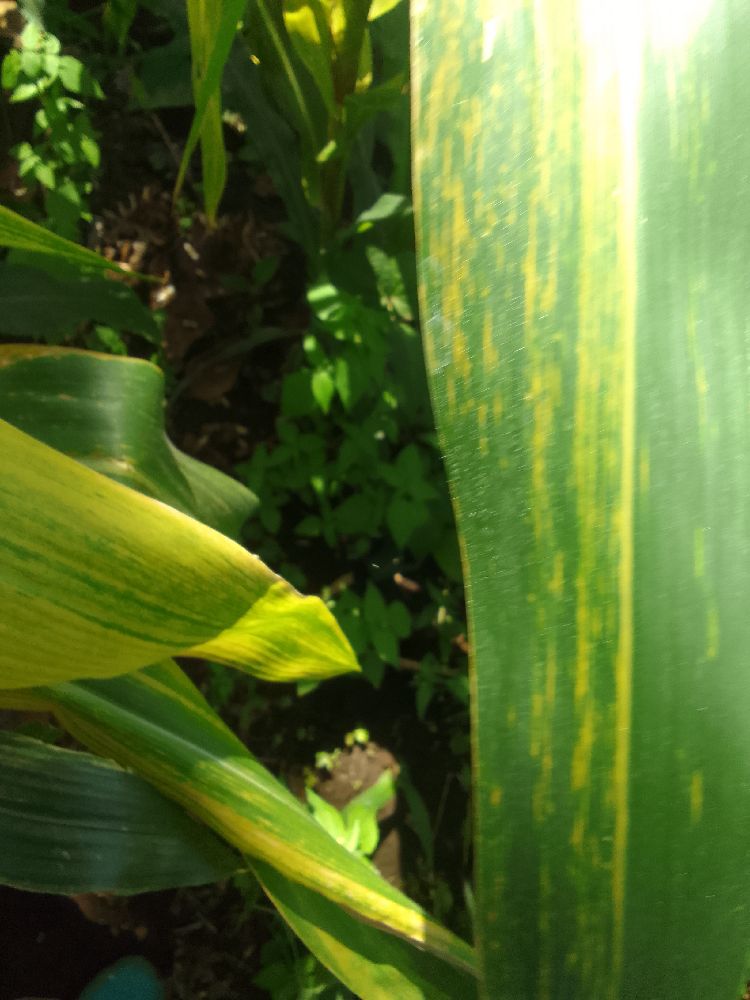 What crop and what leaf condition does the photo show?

maize, maize lethal necrosis
